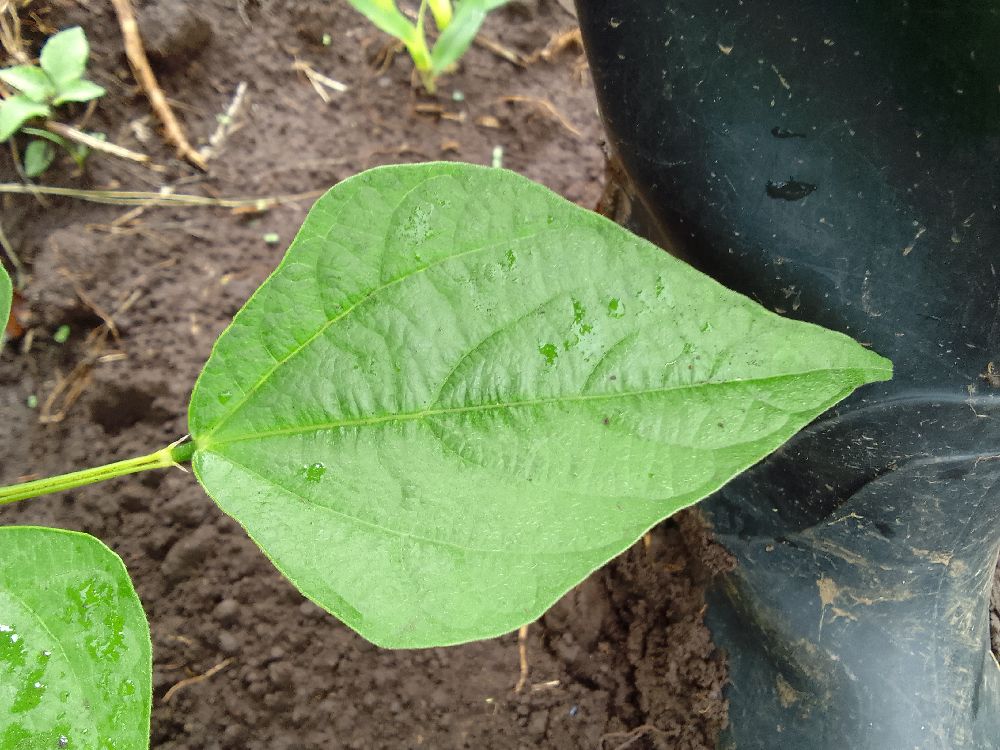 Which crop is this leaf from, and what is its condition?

common bean, healthy
